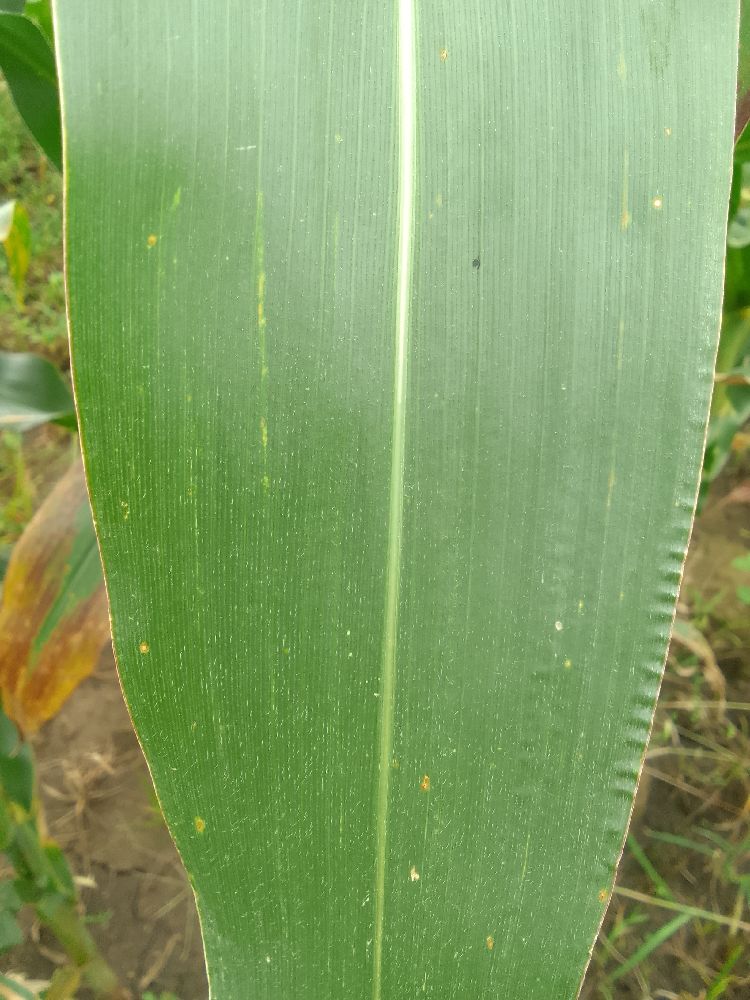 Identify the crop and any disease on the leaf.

maize, healthy
